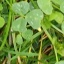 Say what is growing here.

unstructured weed
